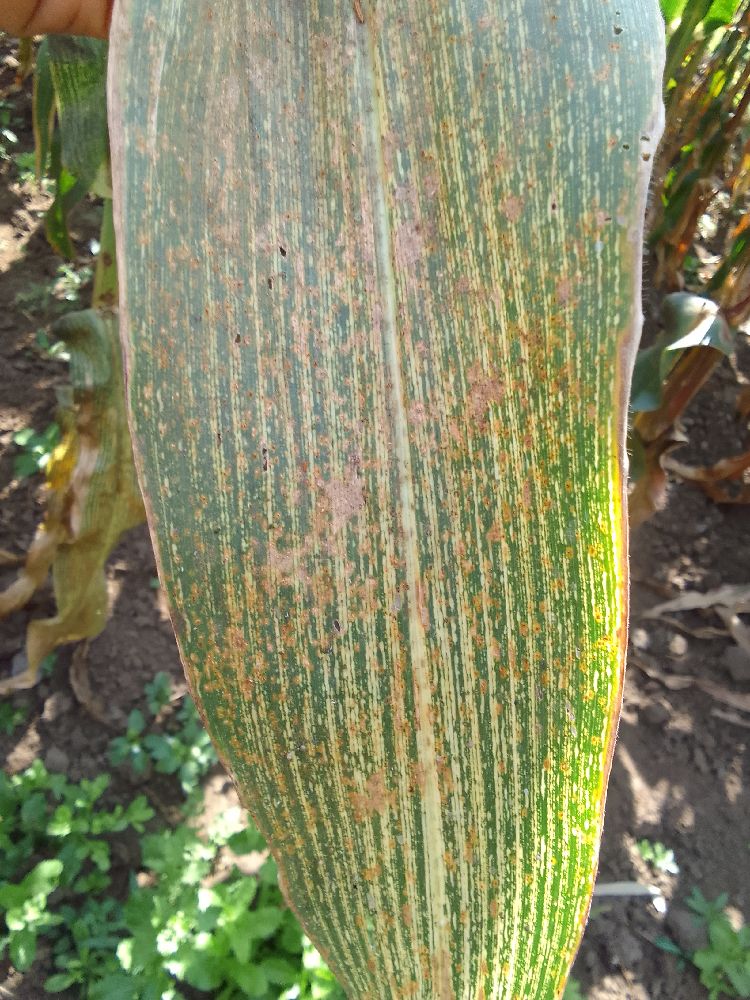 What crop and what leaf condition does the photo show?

maize, maize streak virus
